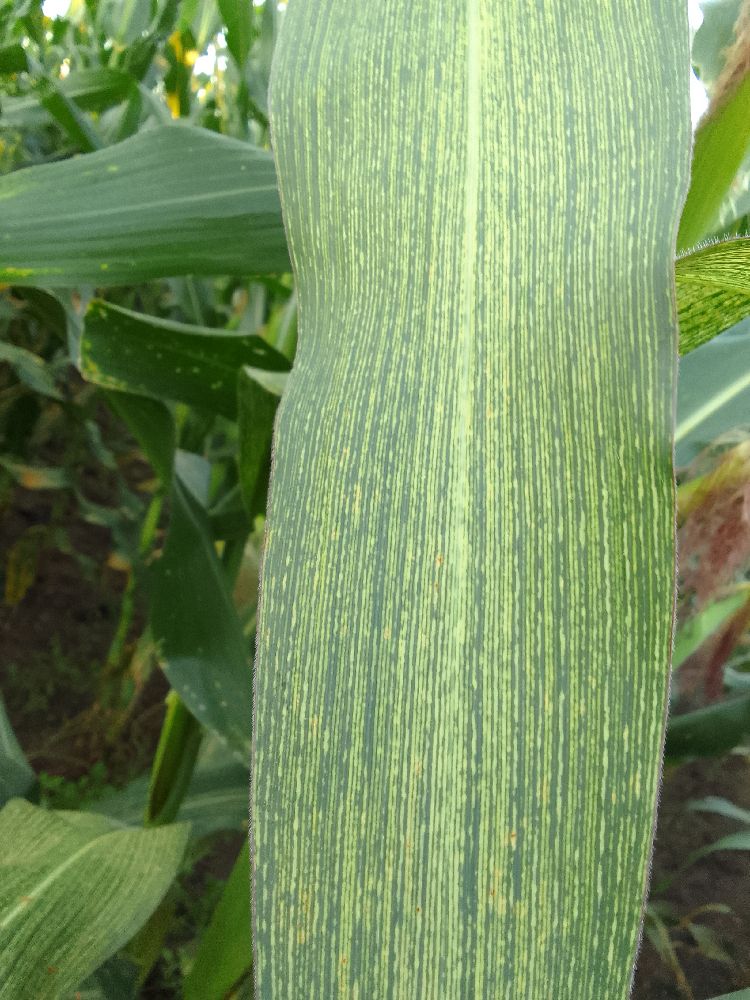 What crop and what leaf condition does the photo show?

maize, maize streak virus
